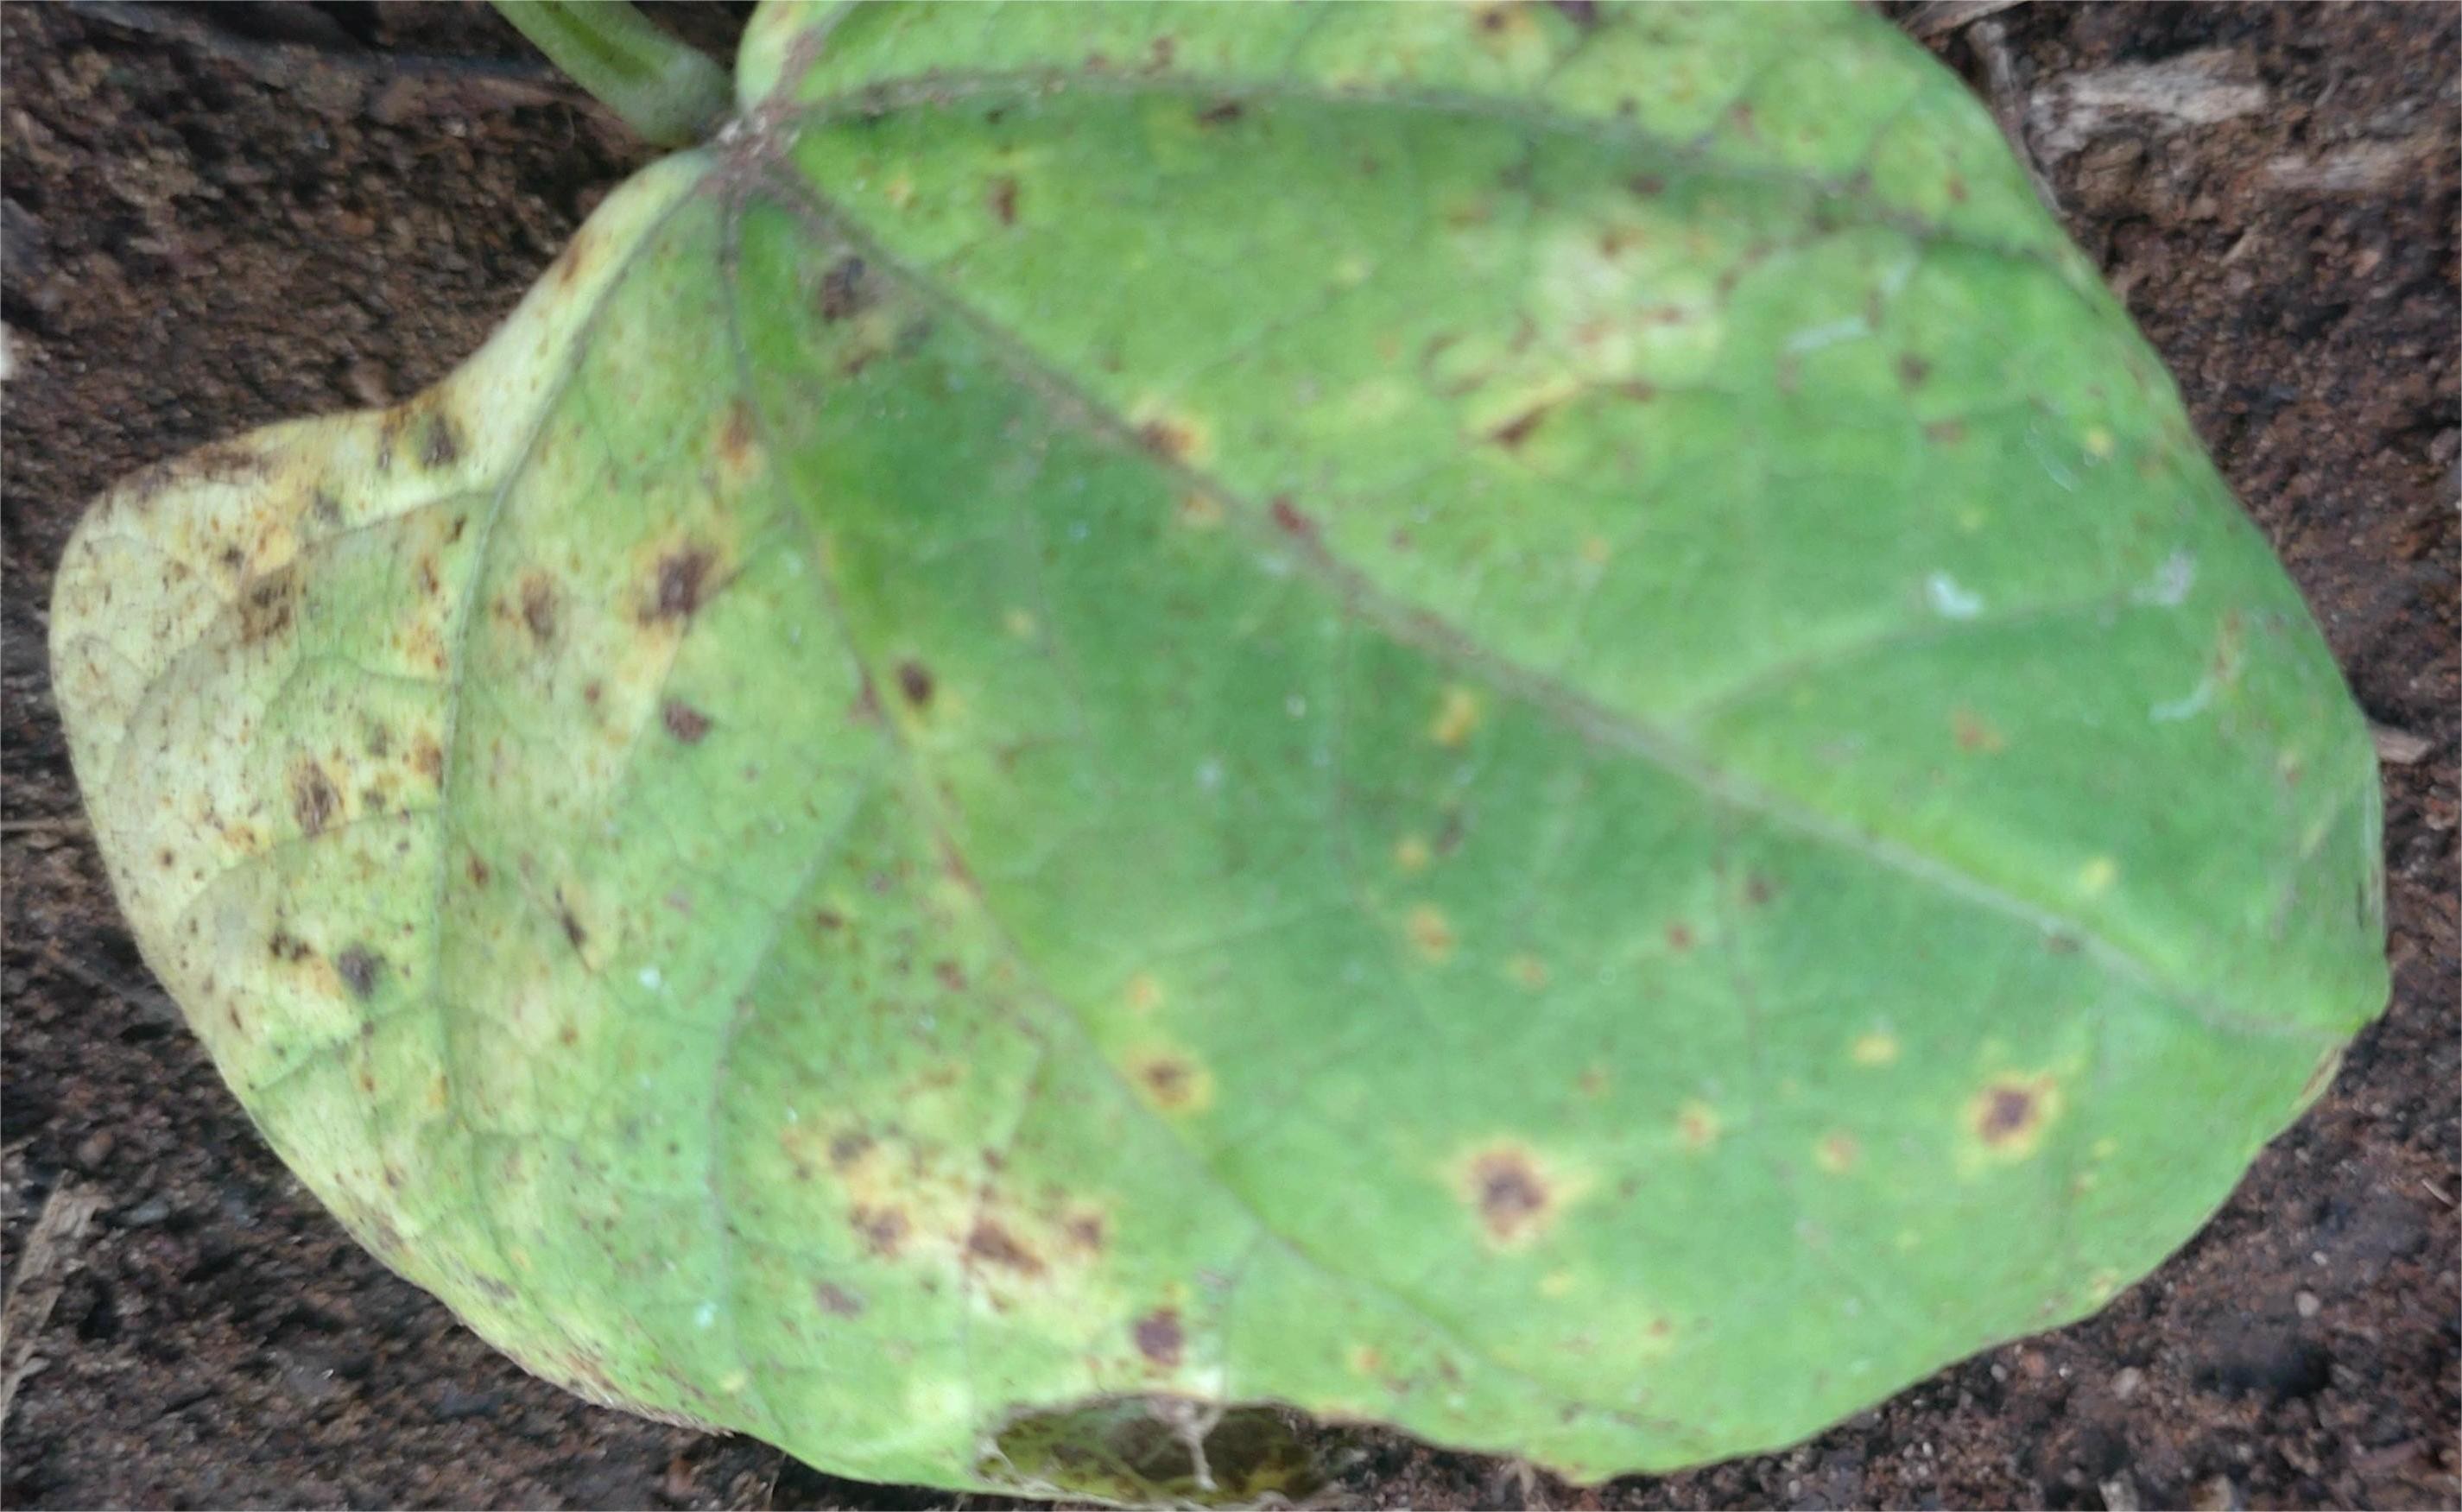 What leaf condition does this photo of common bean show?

rust
